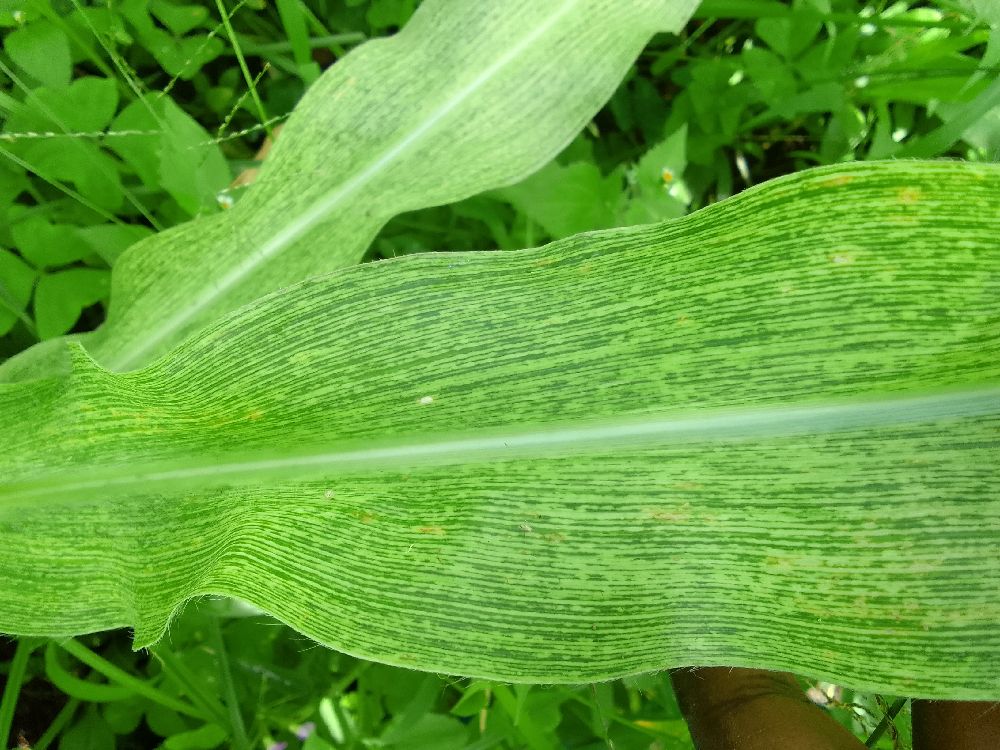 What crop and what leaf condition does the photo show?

maize, maize streak virus
